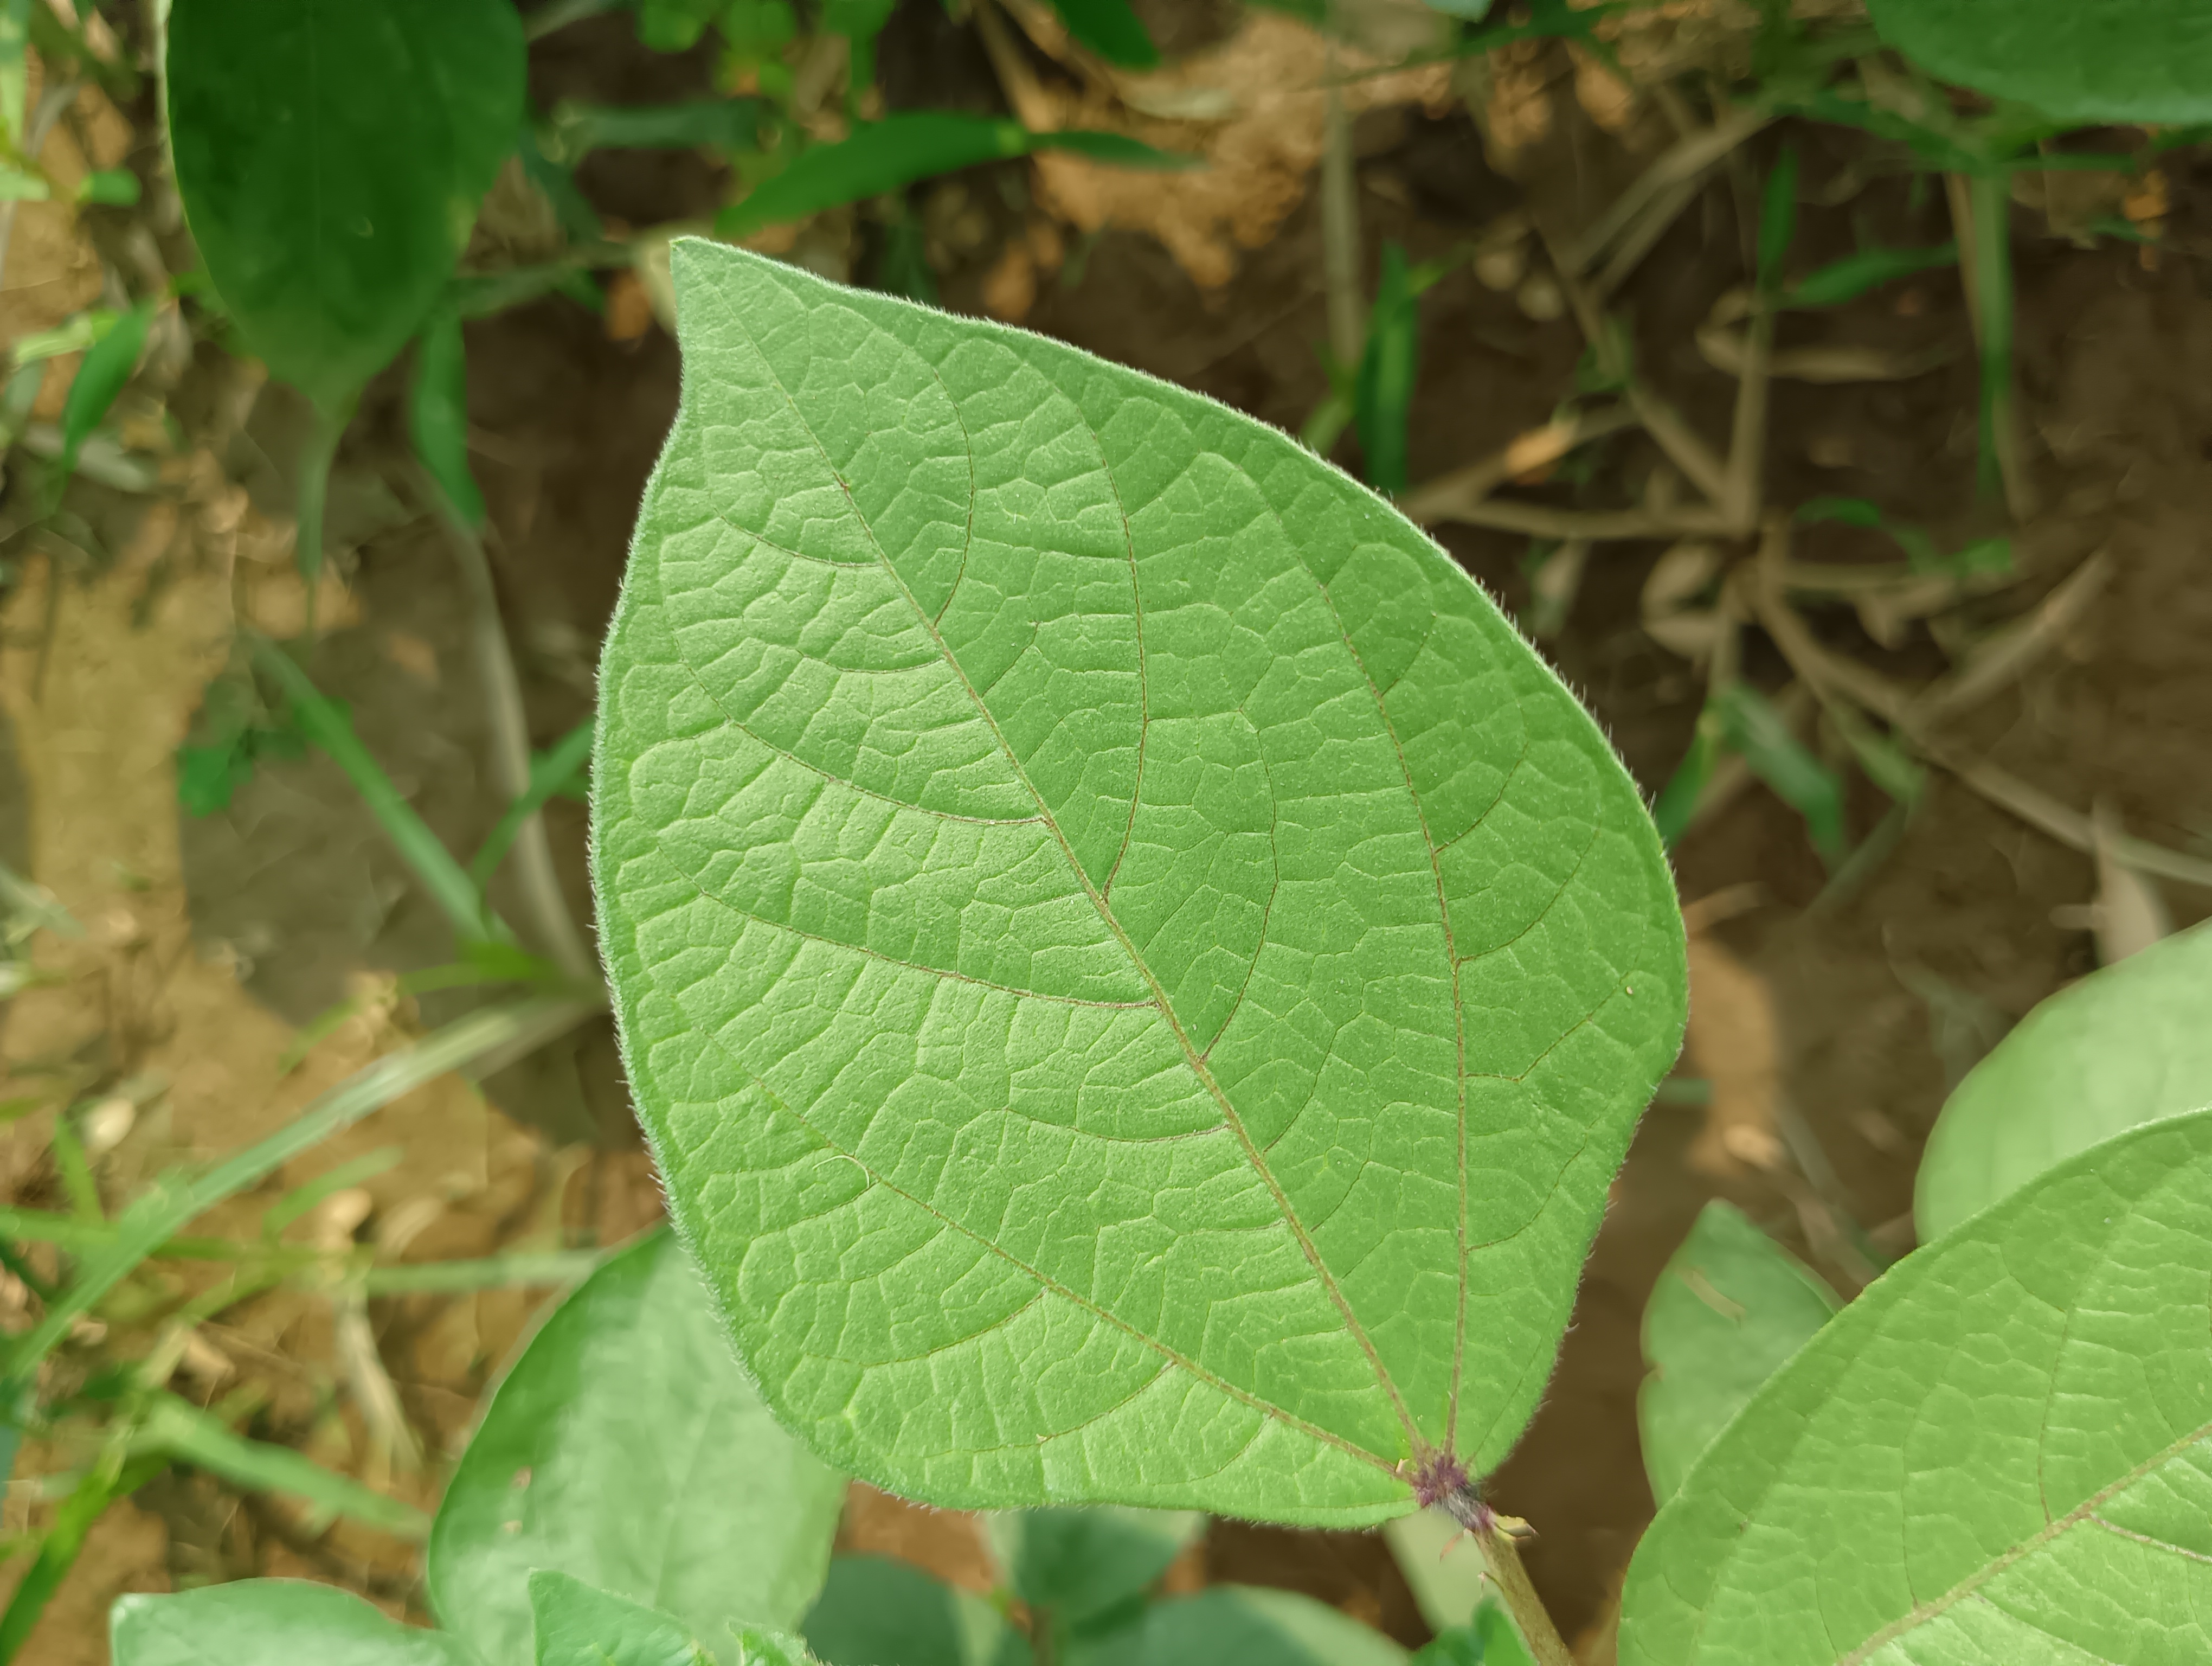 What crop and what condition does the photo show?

mungbean, healthy
